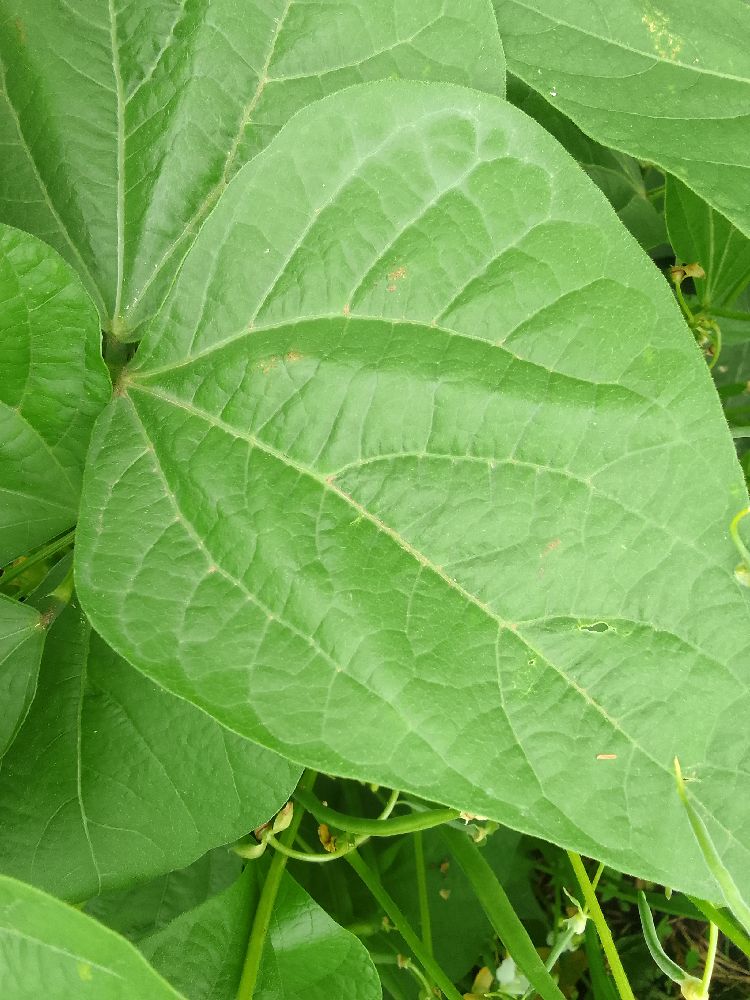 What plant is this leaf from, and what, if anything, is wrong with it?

common bean, healthy
